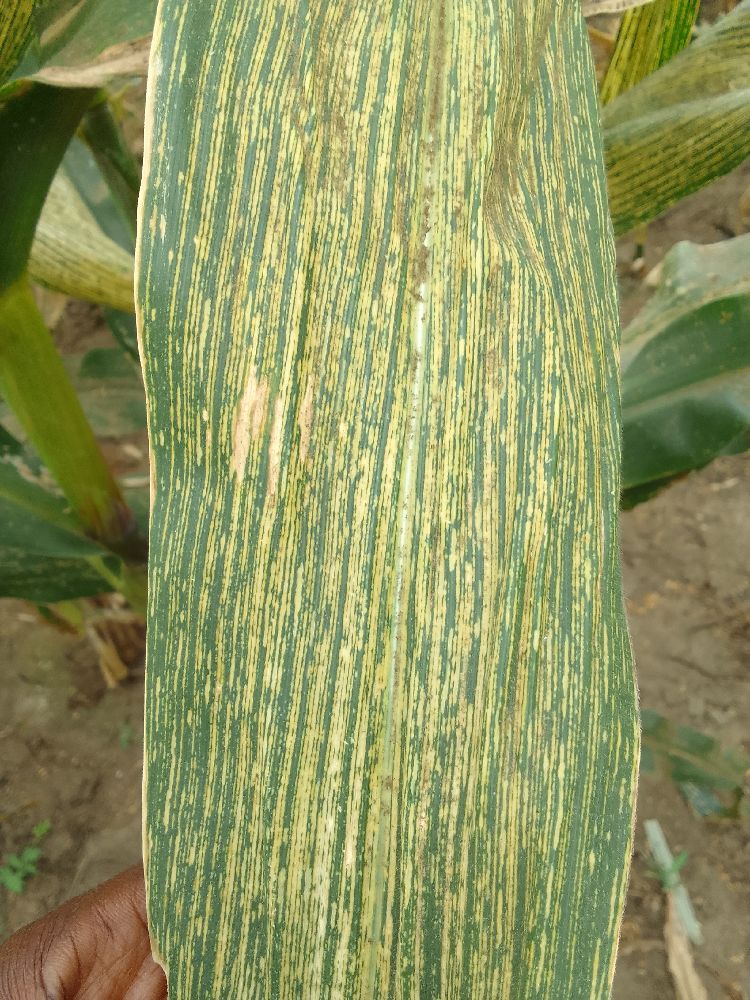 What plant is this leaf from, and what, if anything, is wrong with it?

maize, maize streak virus
